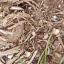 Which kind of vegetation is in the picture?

grass
